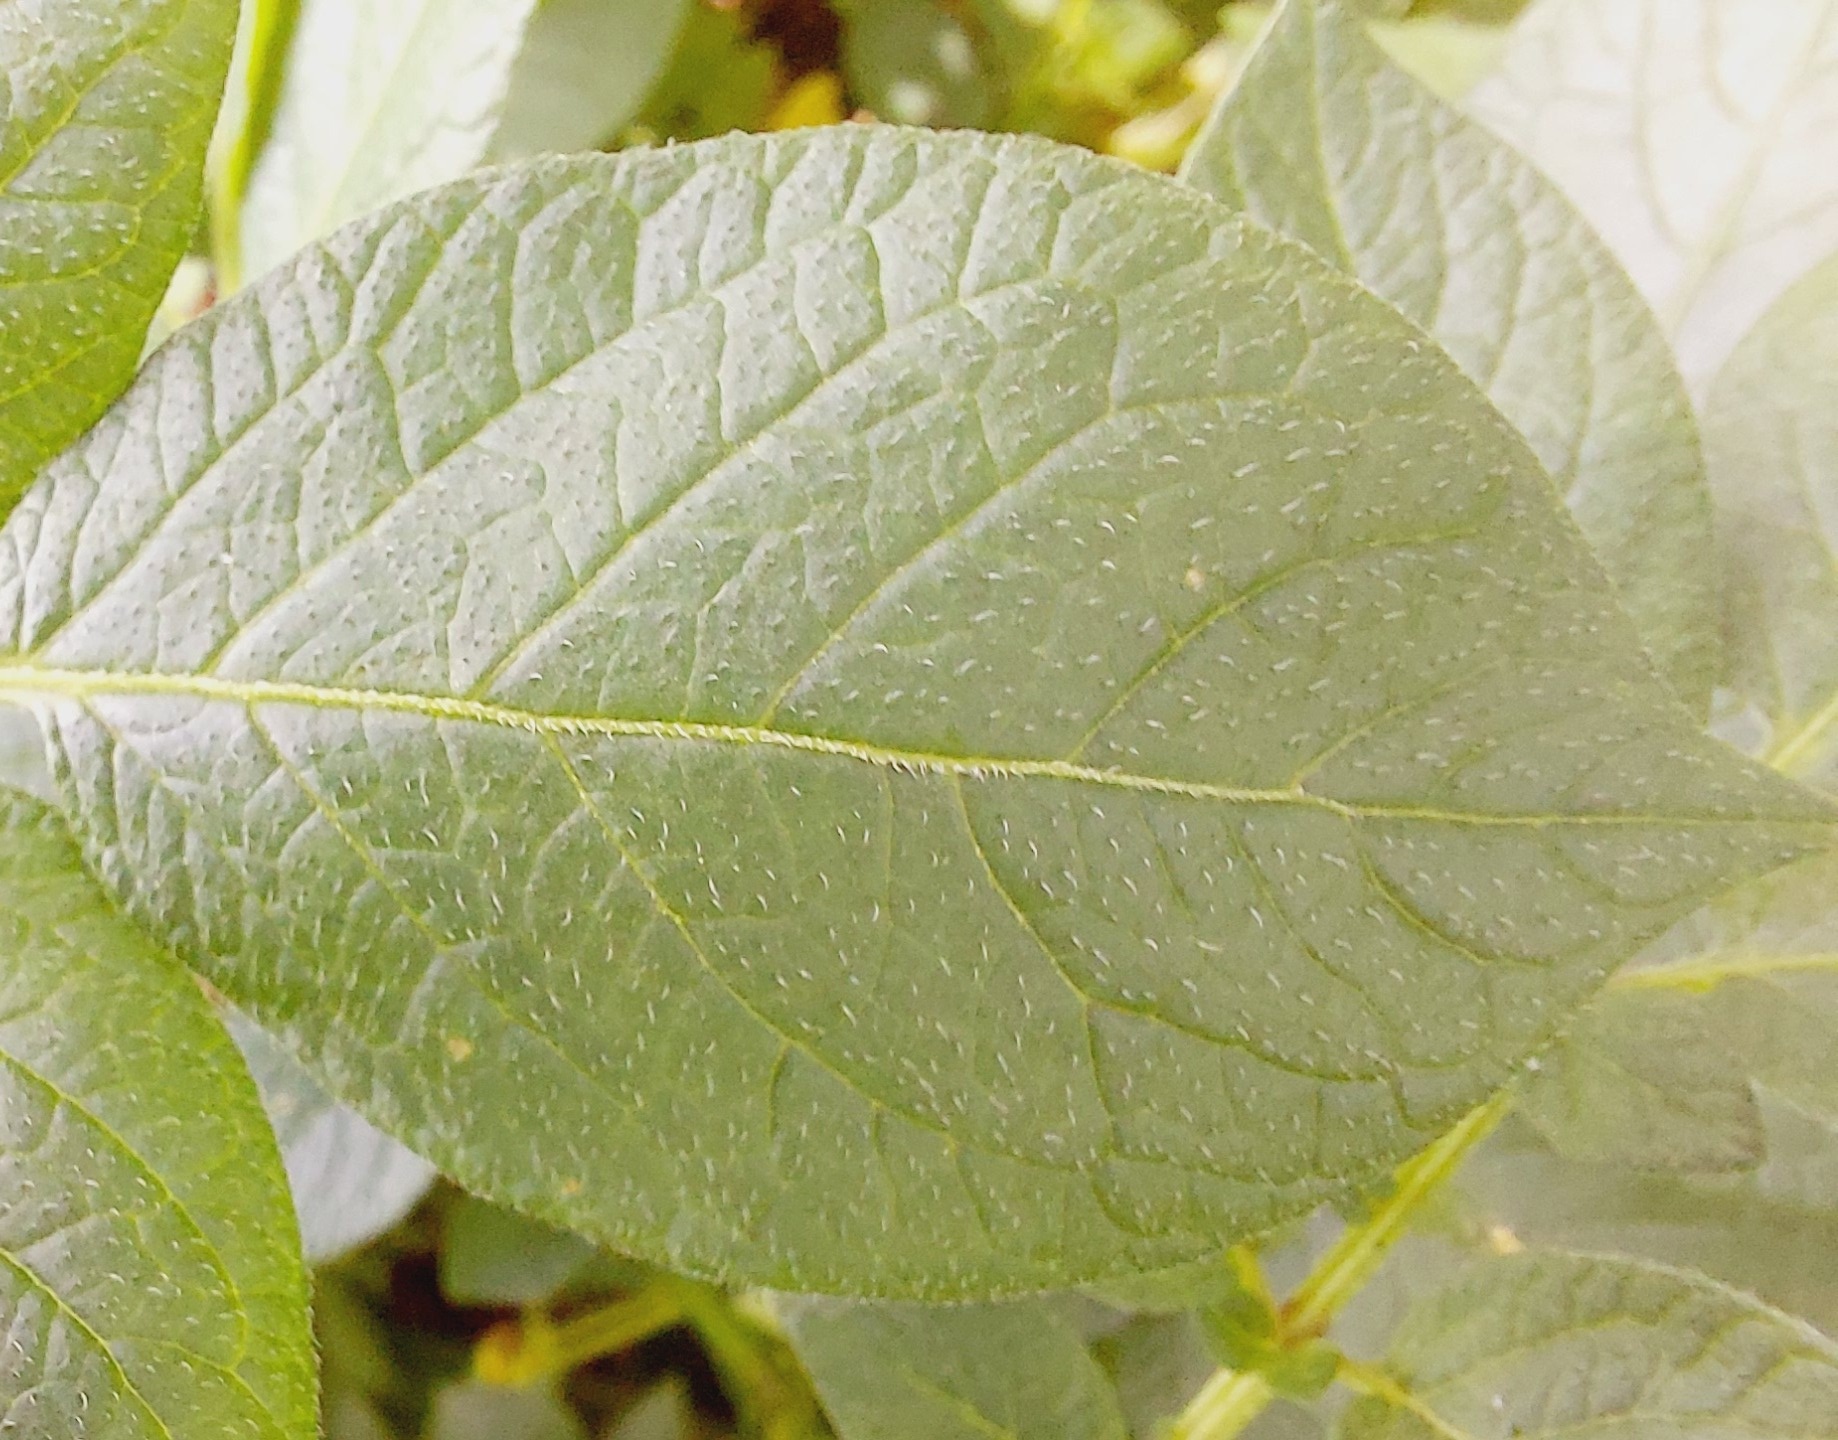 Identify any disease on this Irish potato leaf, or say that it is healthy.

healthy
